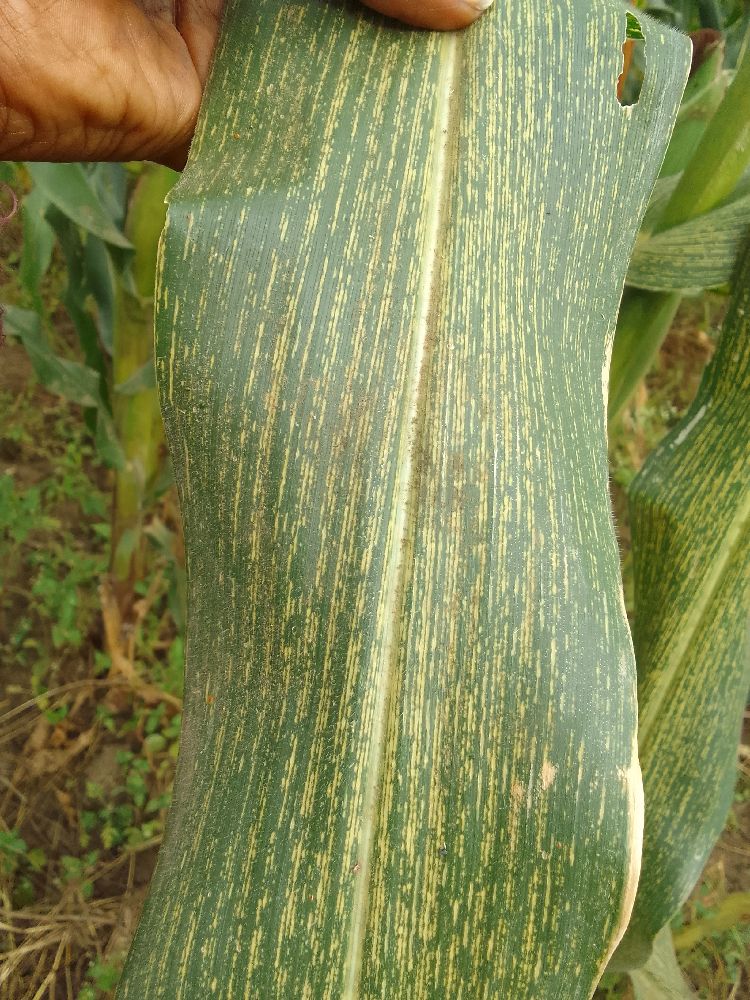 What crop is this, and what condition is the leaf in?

maize, maize streak virus
